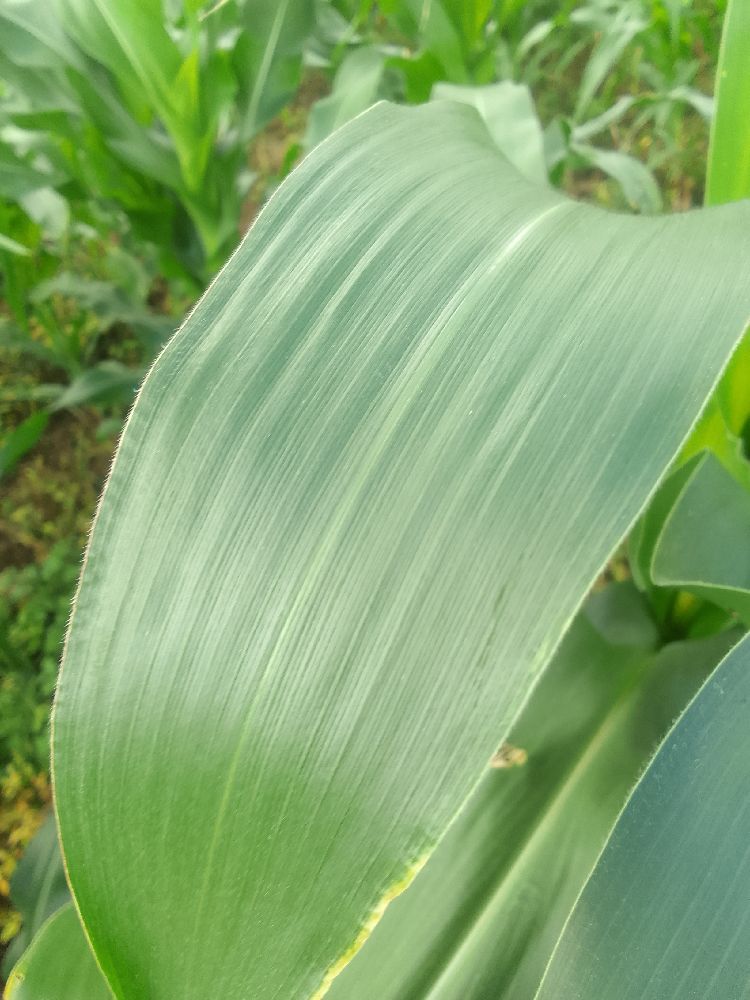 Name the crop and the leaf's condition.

maize, healthy
